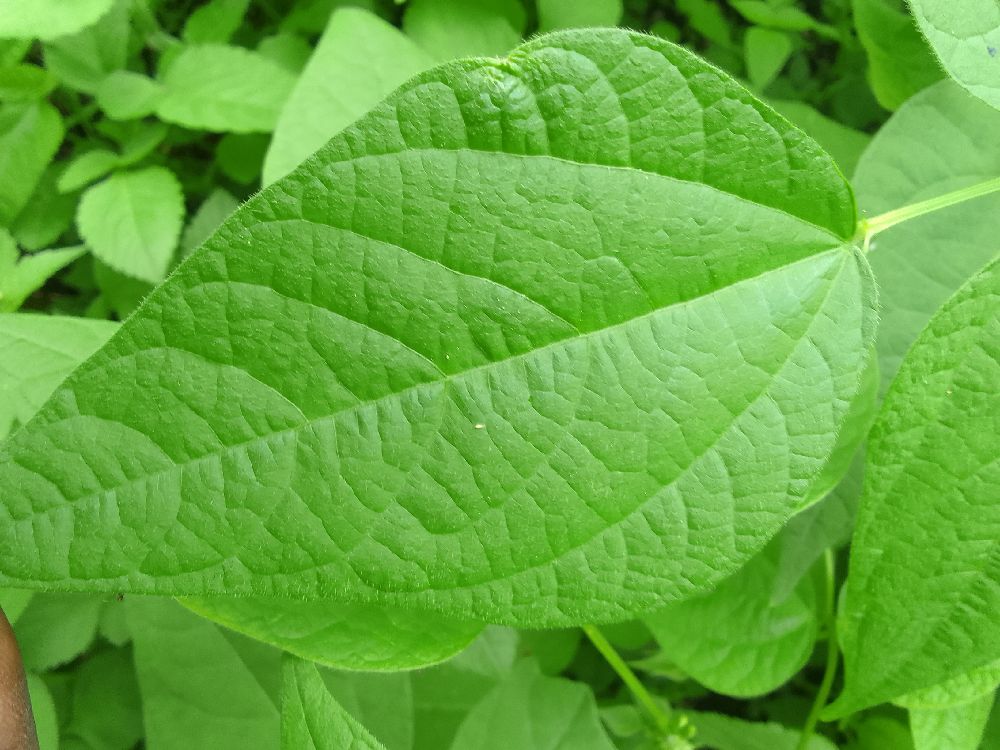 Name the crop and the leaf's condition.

common bean, healthy
